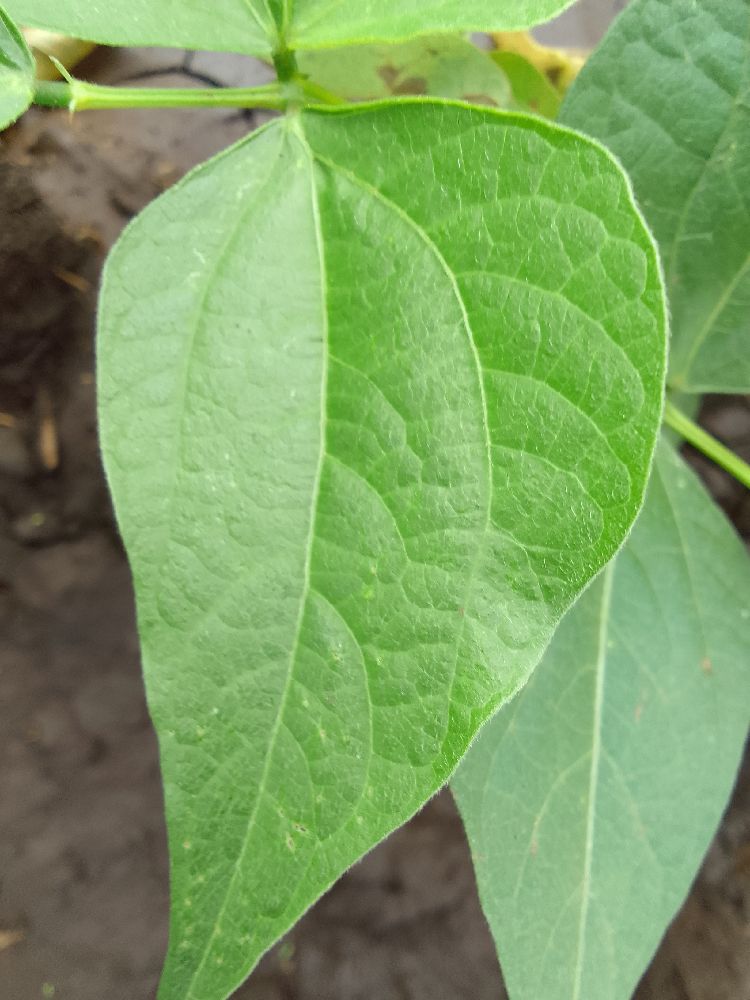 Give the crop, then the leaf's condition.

common bean, healthy
